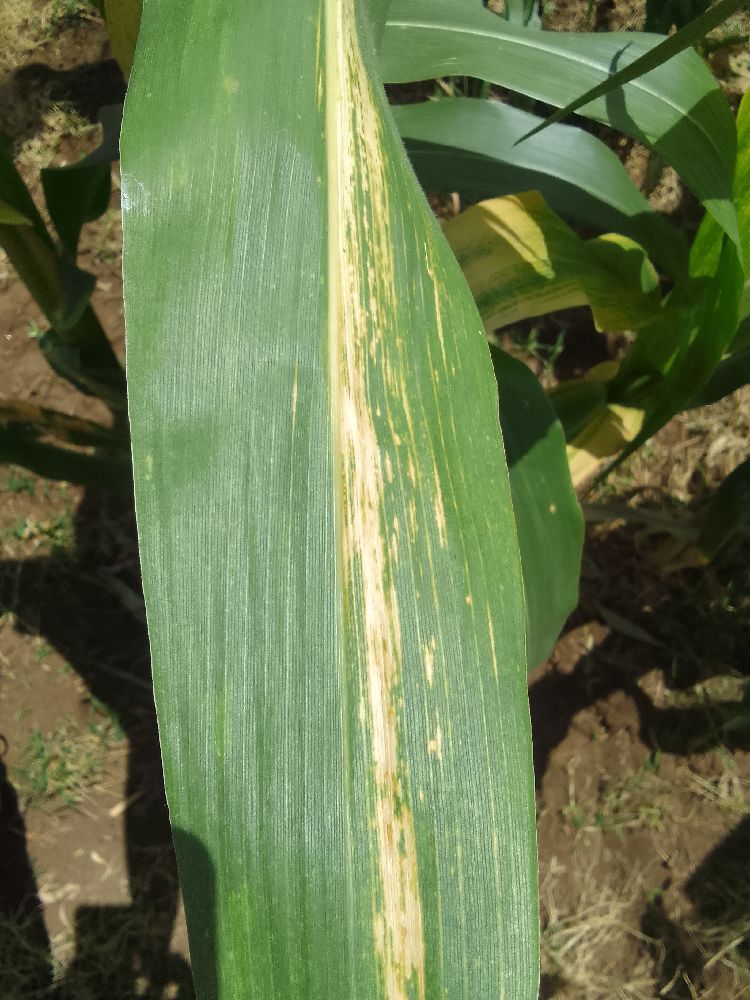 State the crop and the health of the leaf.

maize, maize lethal necrosis
